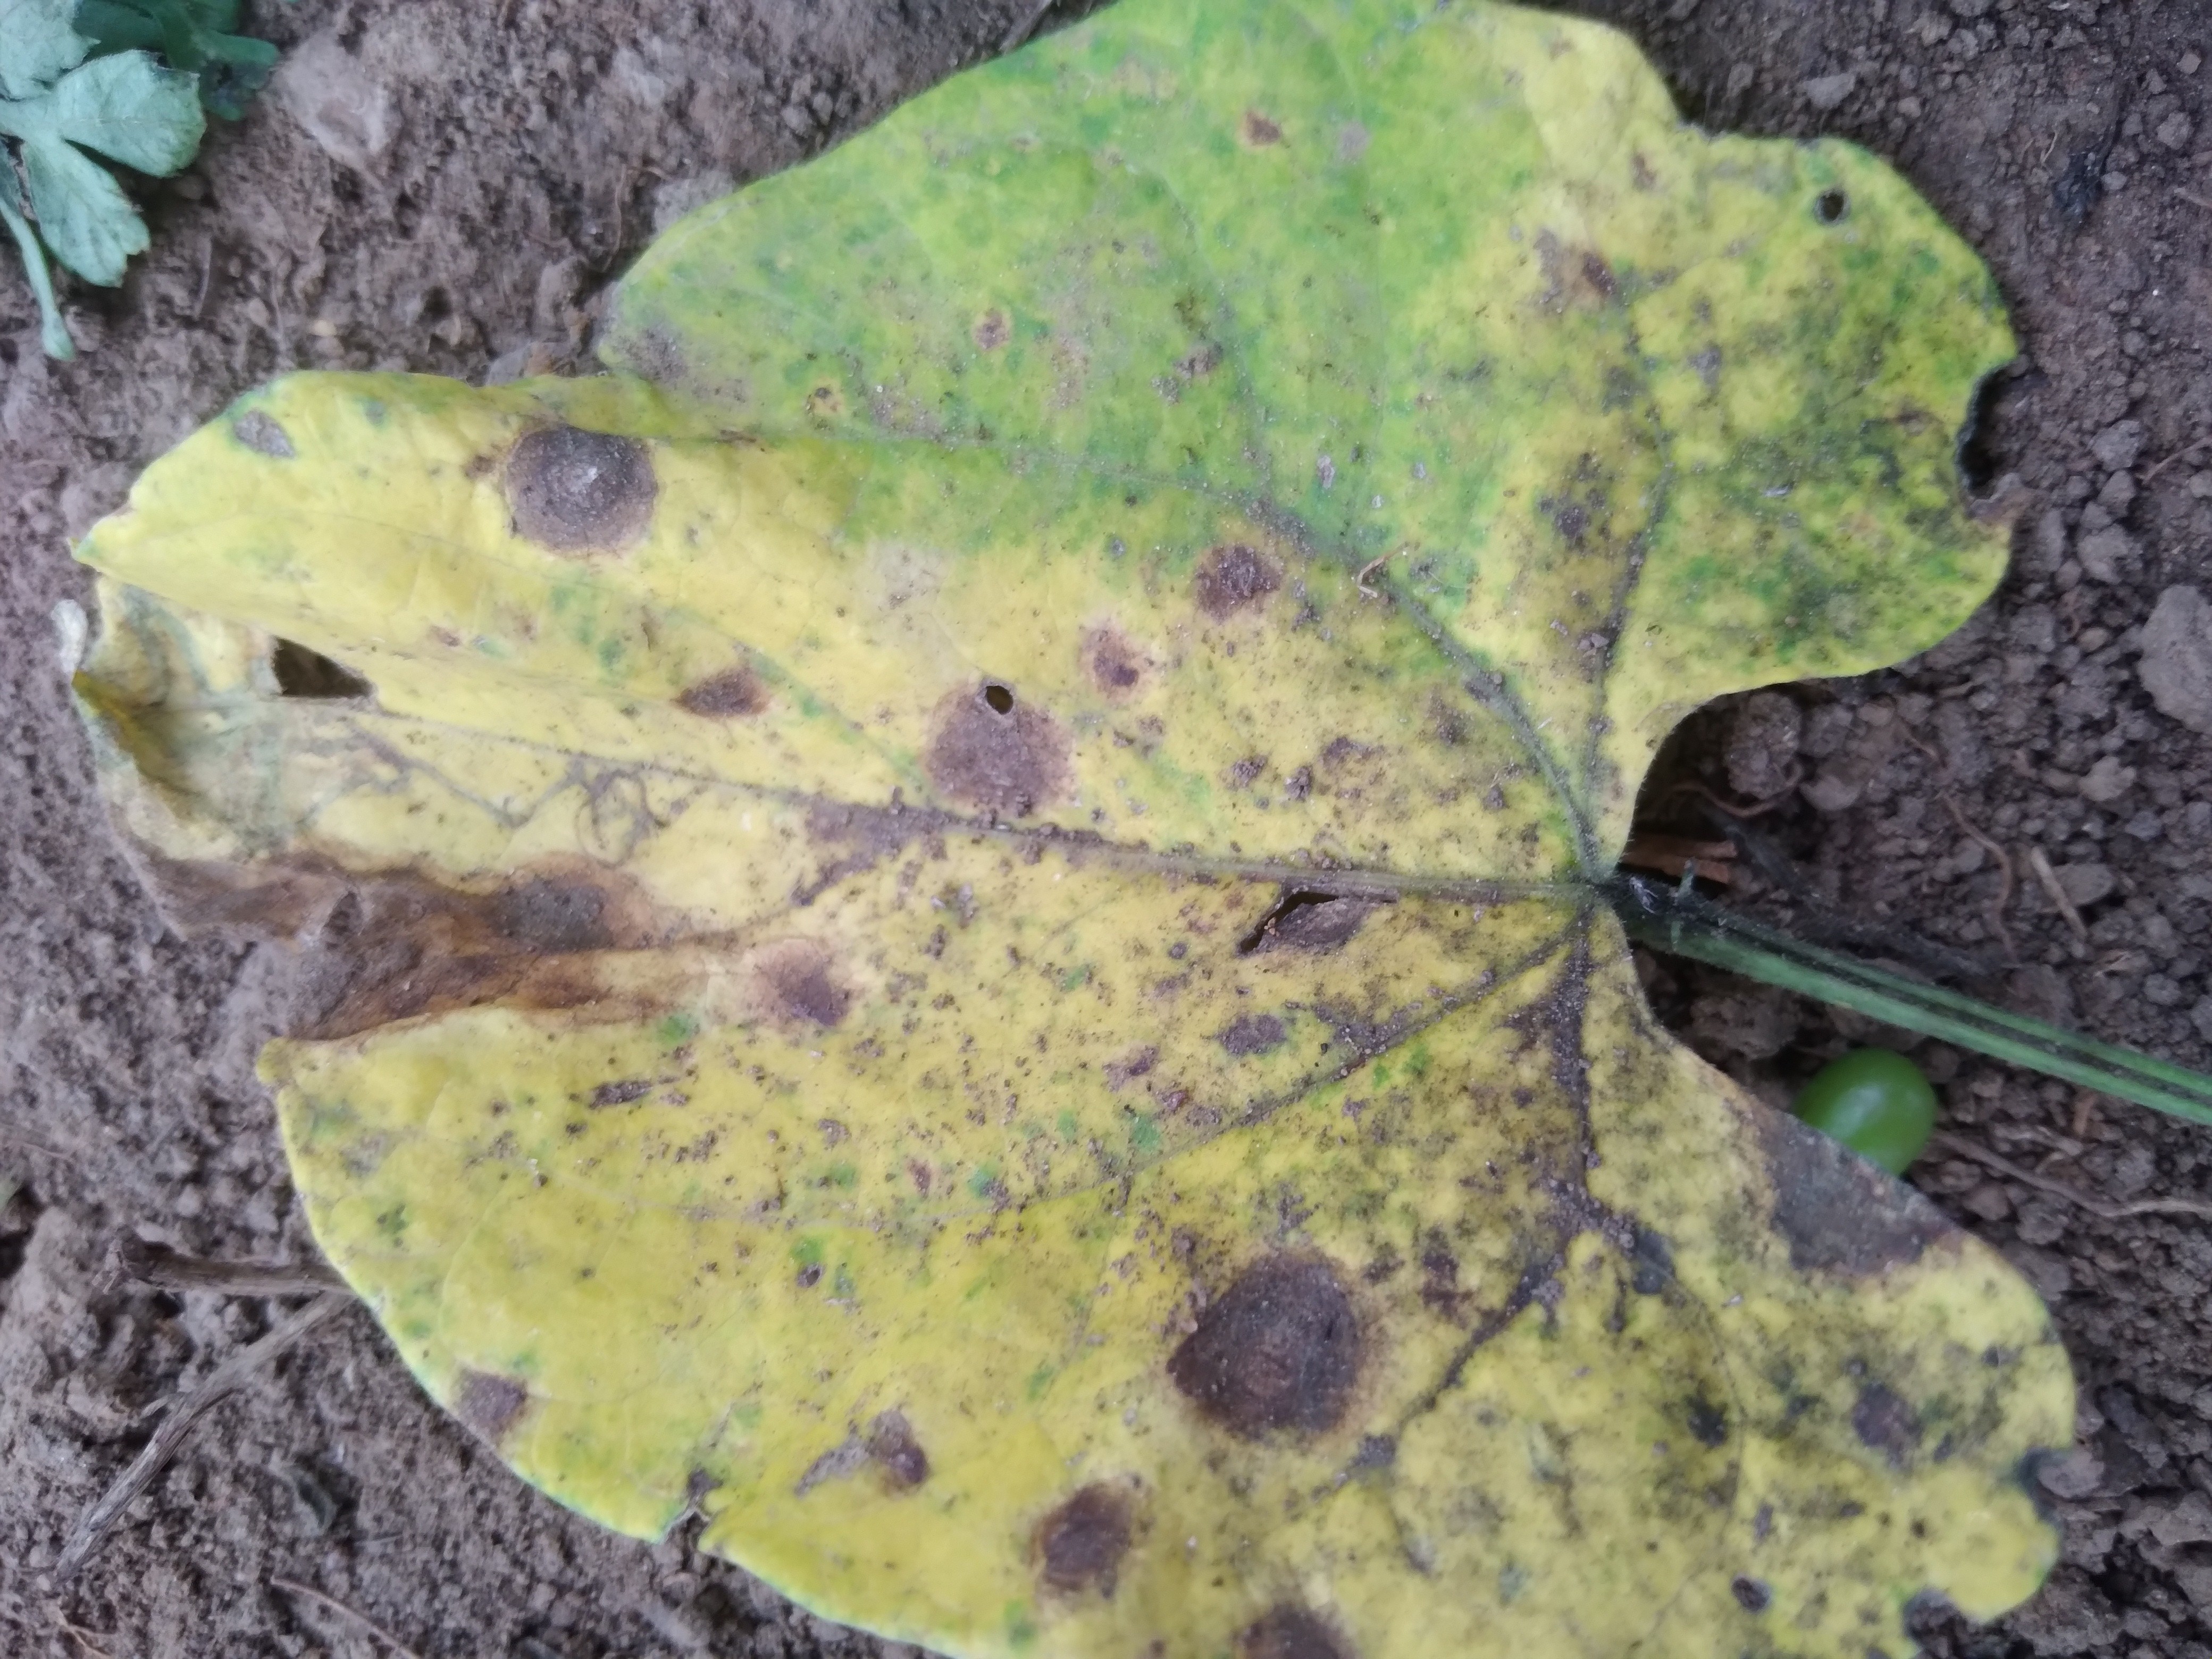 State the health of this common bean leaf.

rust
